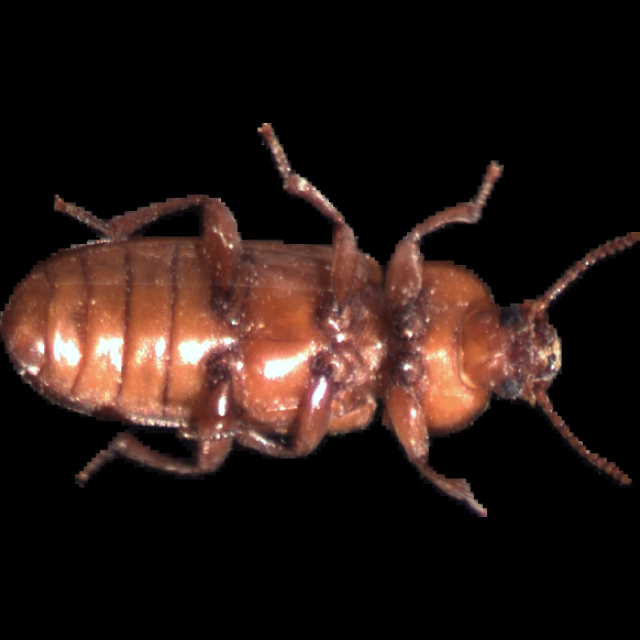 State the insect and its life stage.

mealworm beetle
